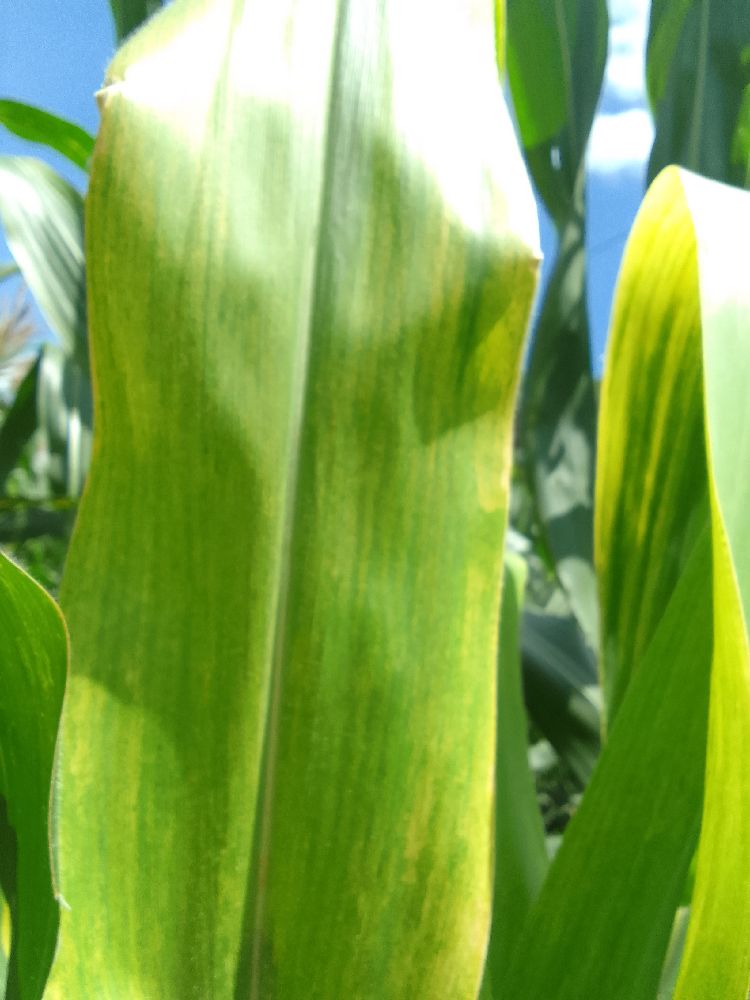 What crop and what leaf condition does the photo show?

maize, maize lethal necrosis
